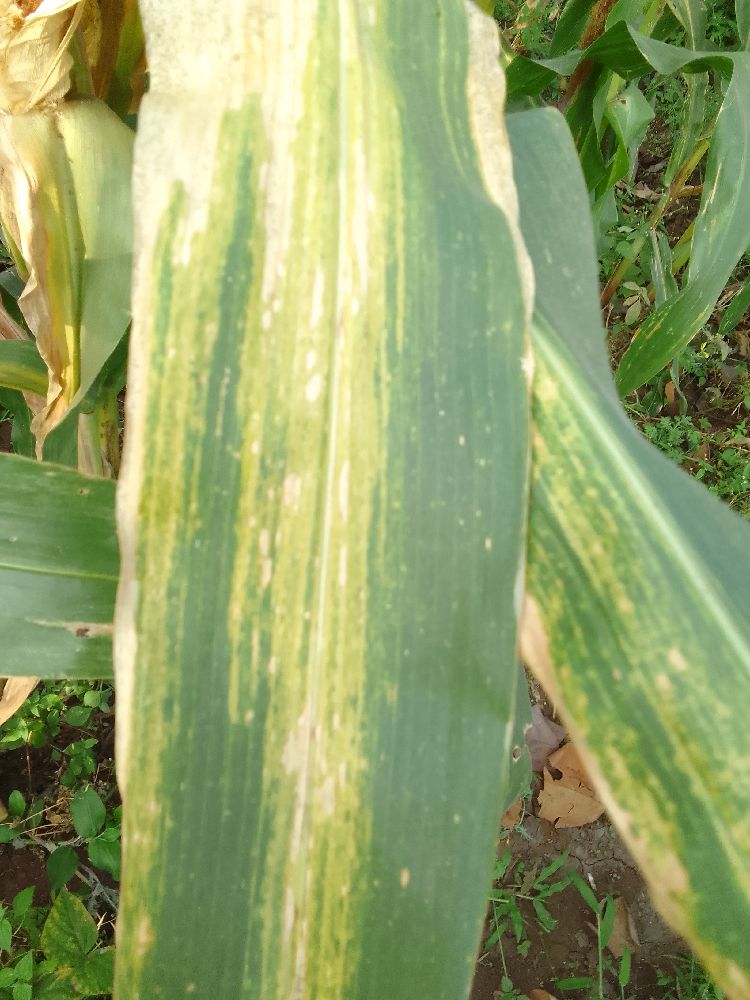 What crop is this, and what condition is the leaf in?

maize, maize lethal necrosis
